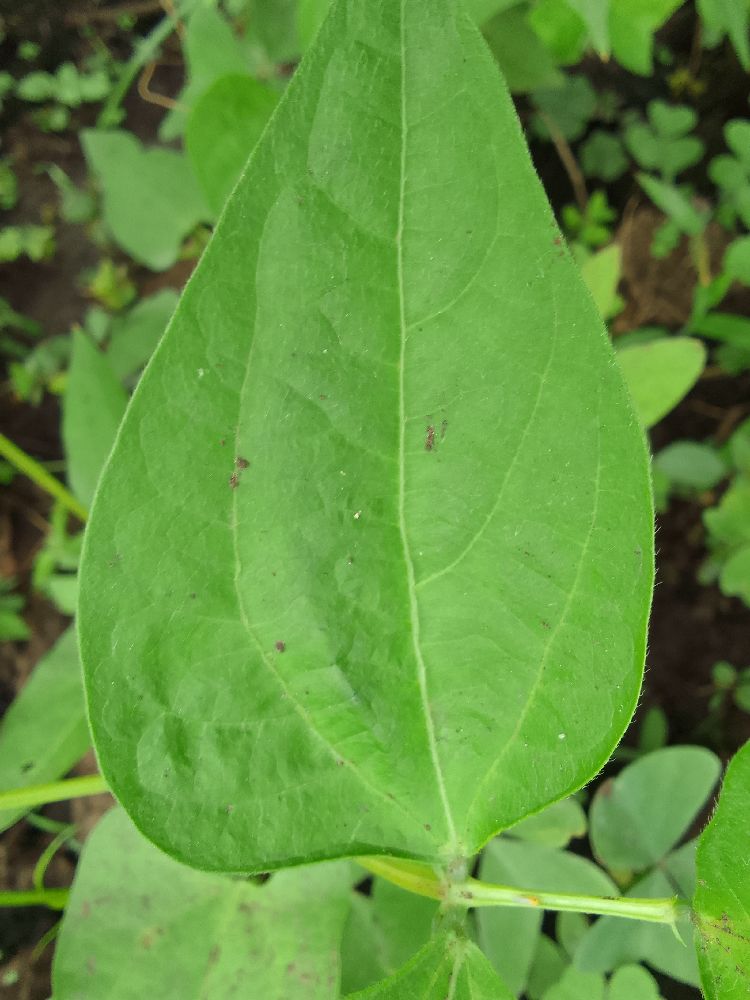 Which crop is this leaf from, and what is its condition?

common bean, healthy
